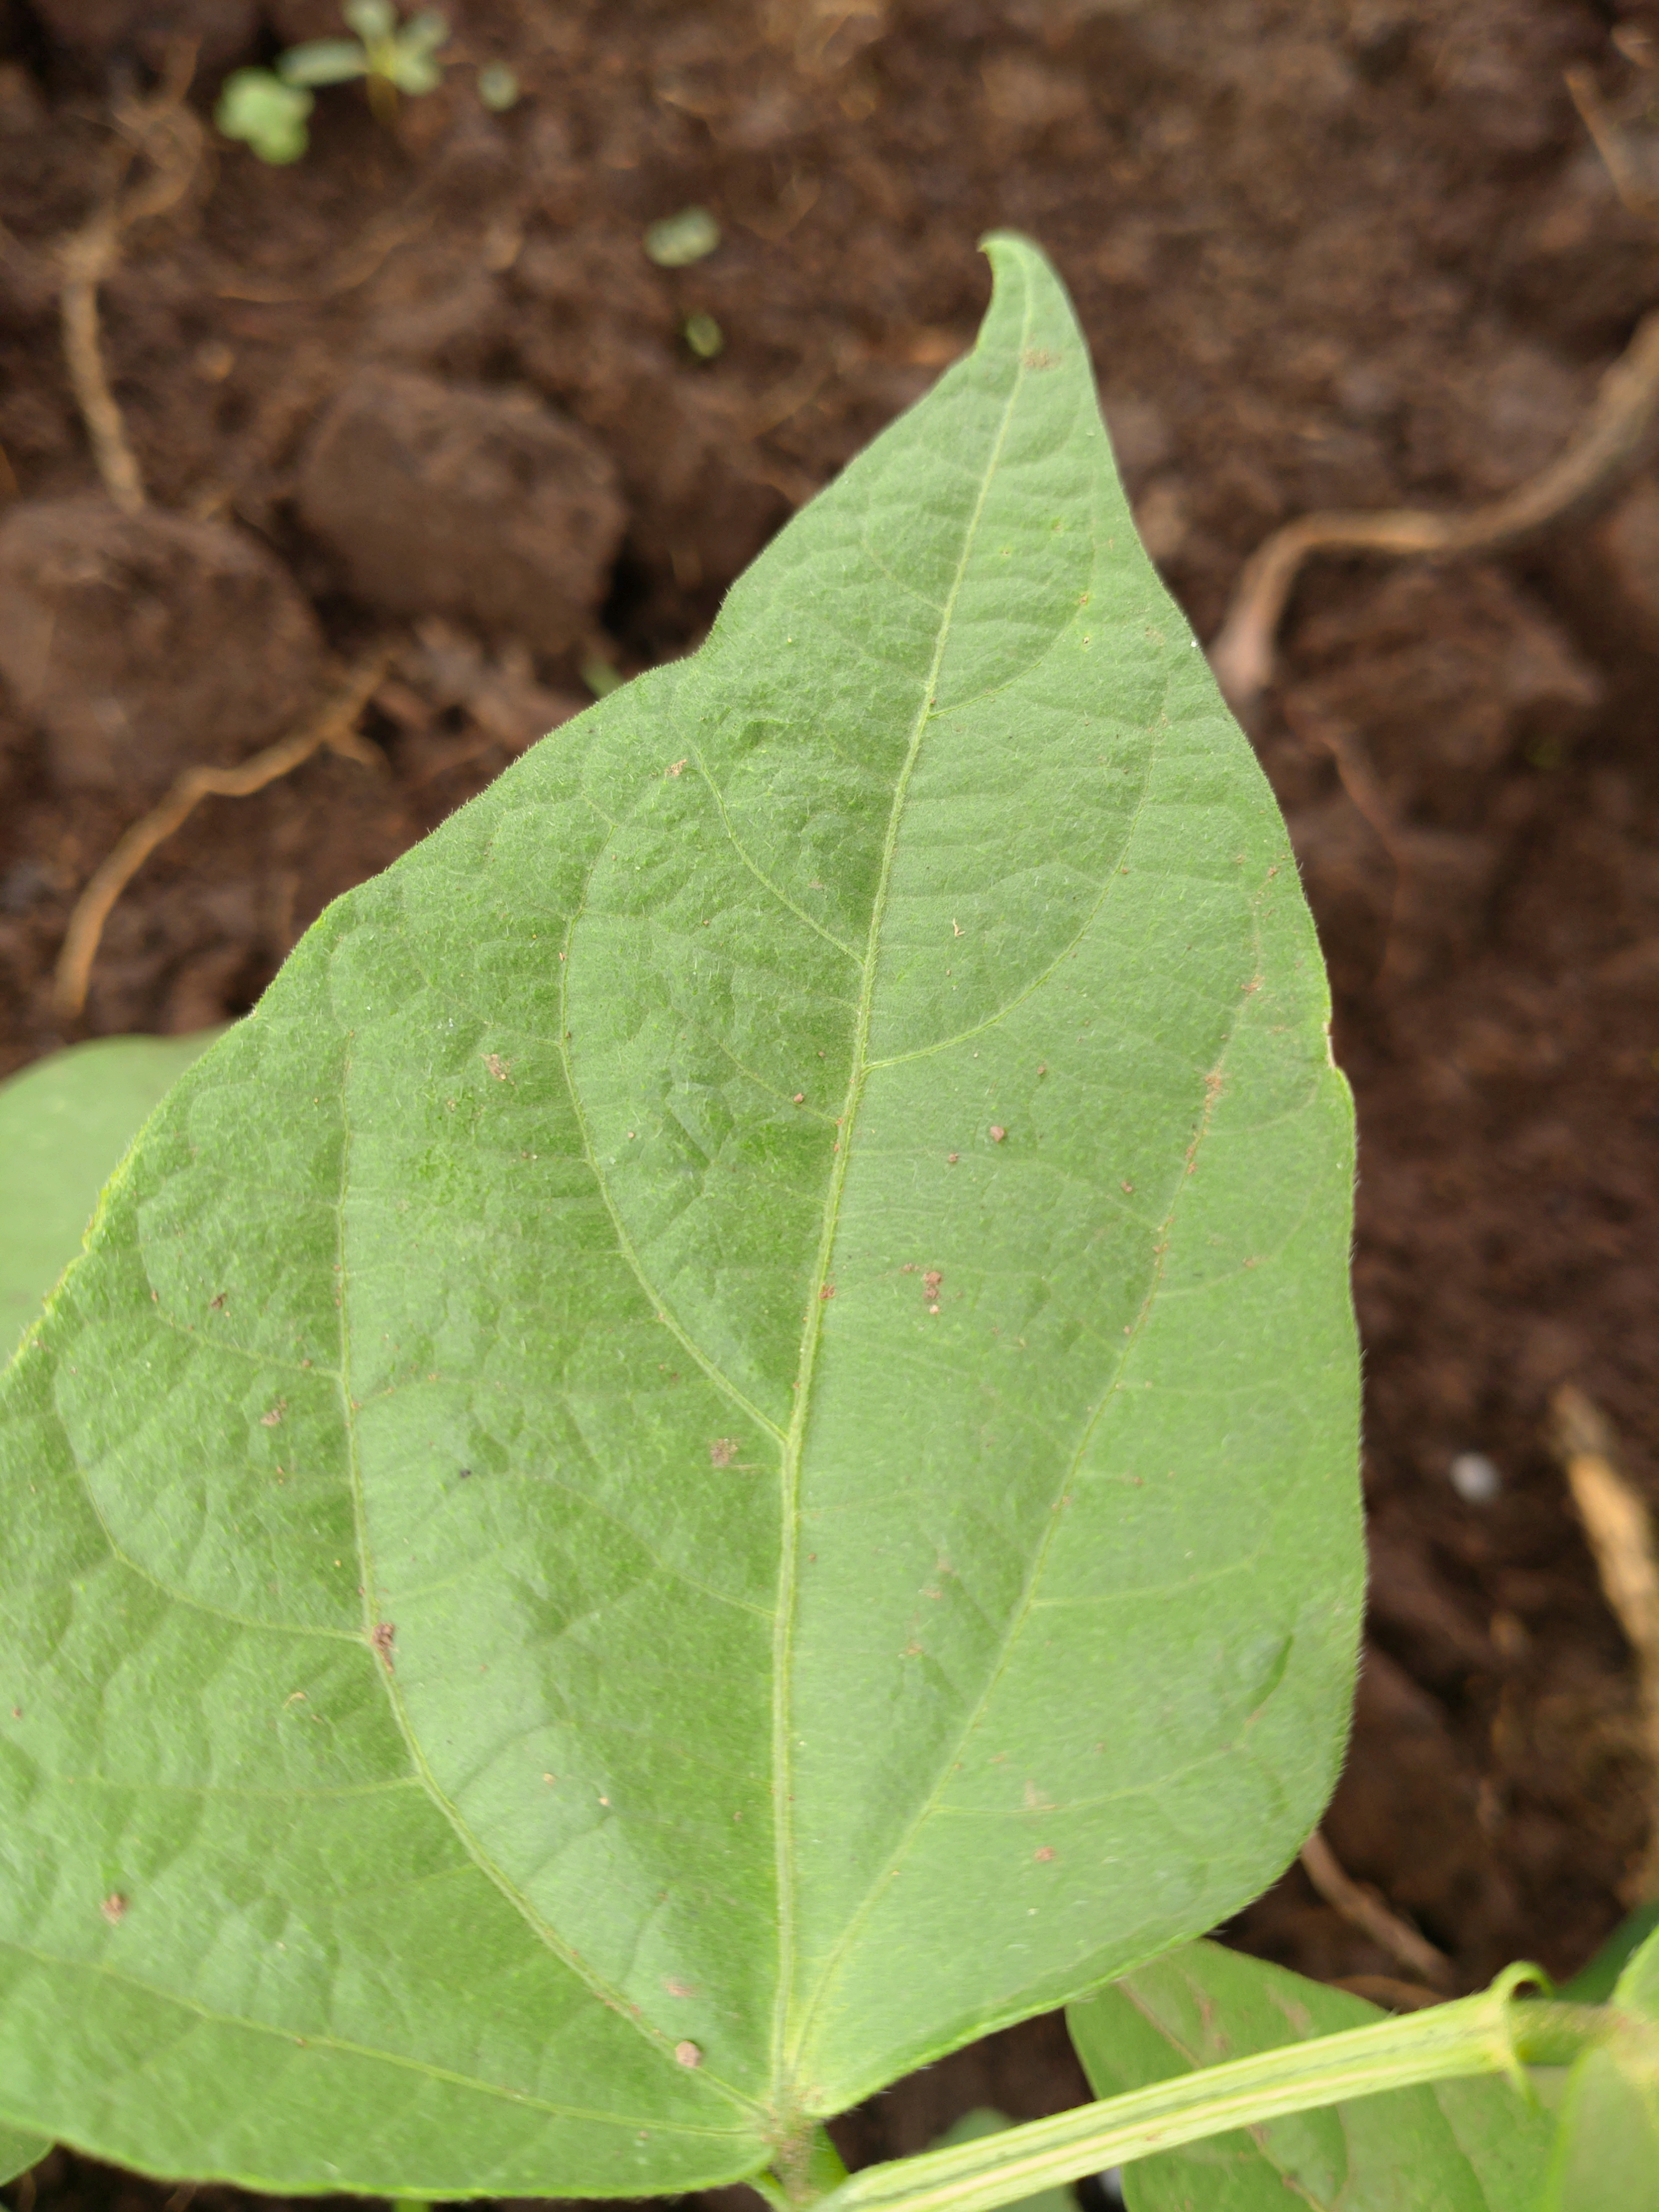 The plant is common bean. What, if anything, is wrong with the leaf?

healthy
